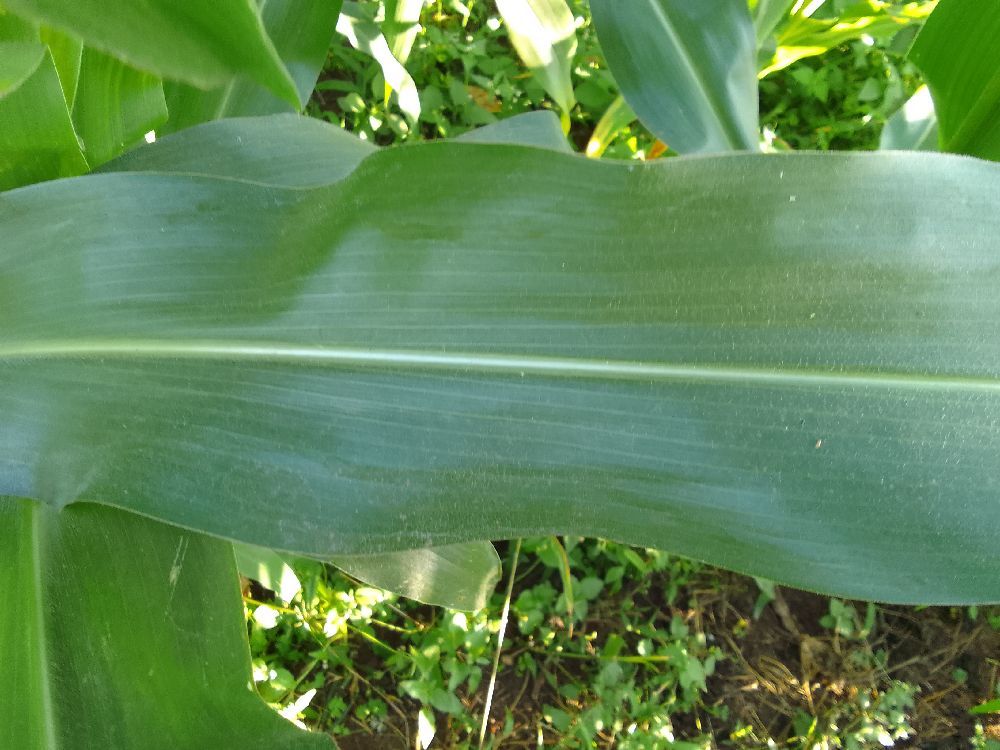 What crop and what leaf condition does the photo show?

maize, healthy
